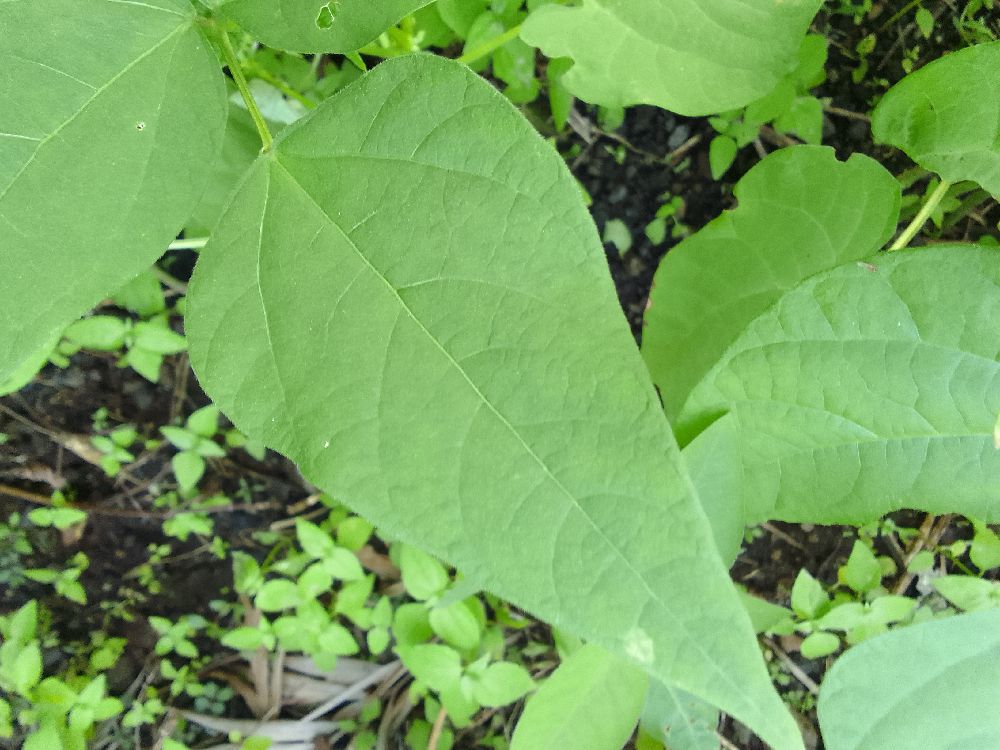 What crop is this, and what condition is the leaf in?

common bean, healthy
